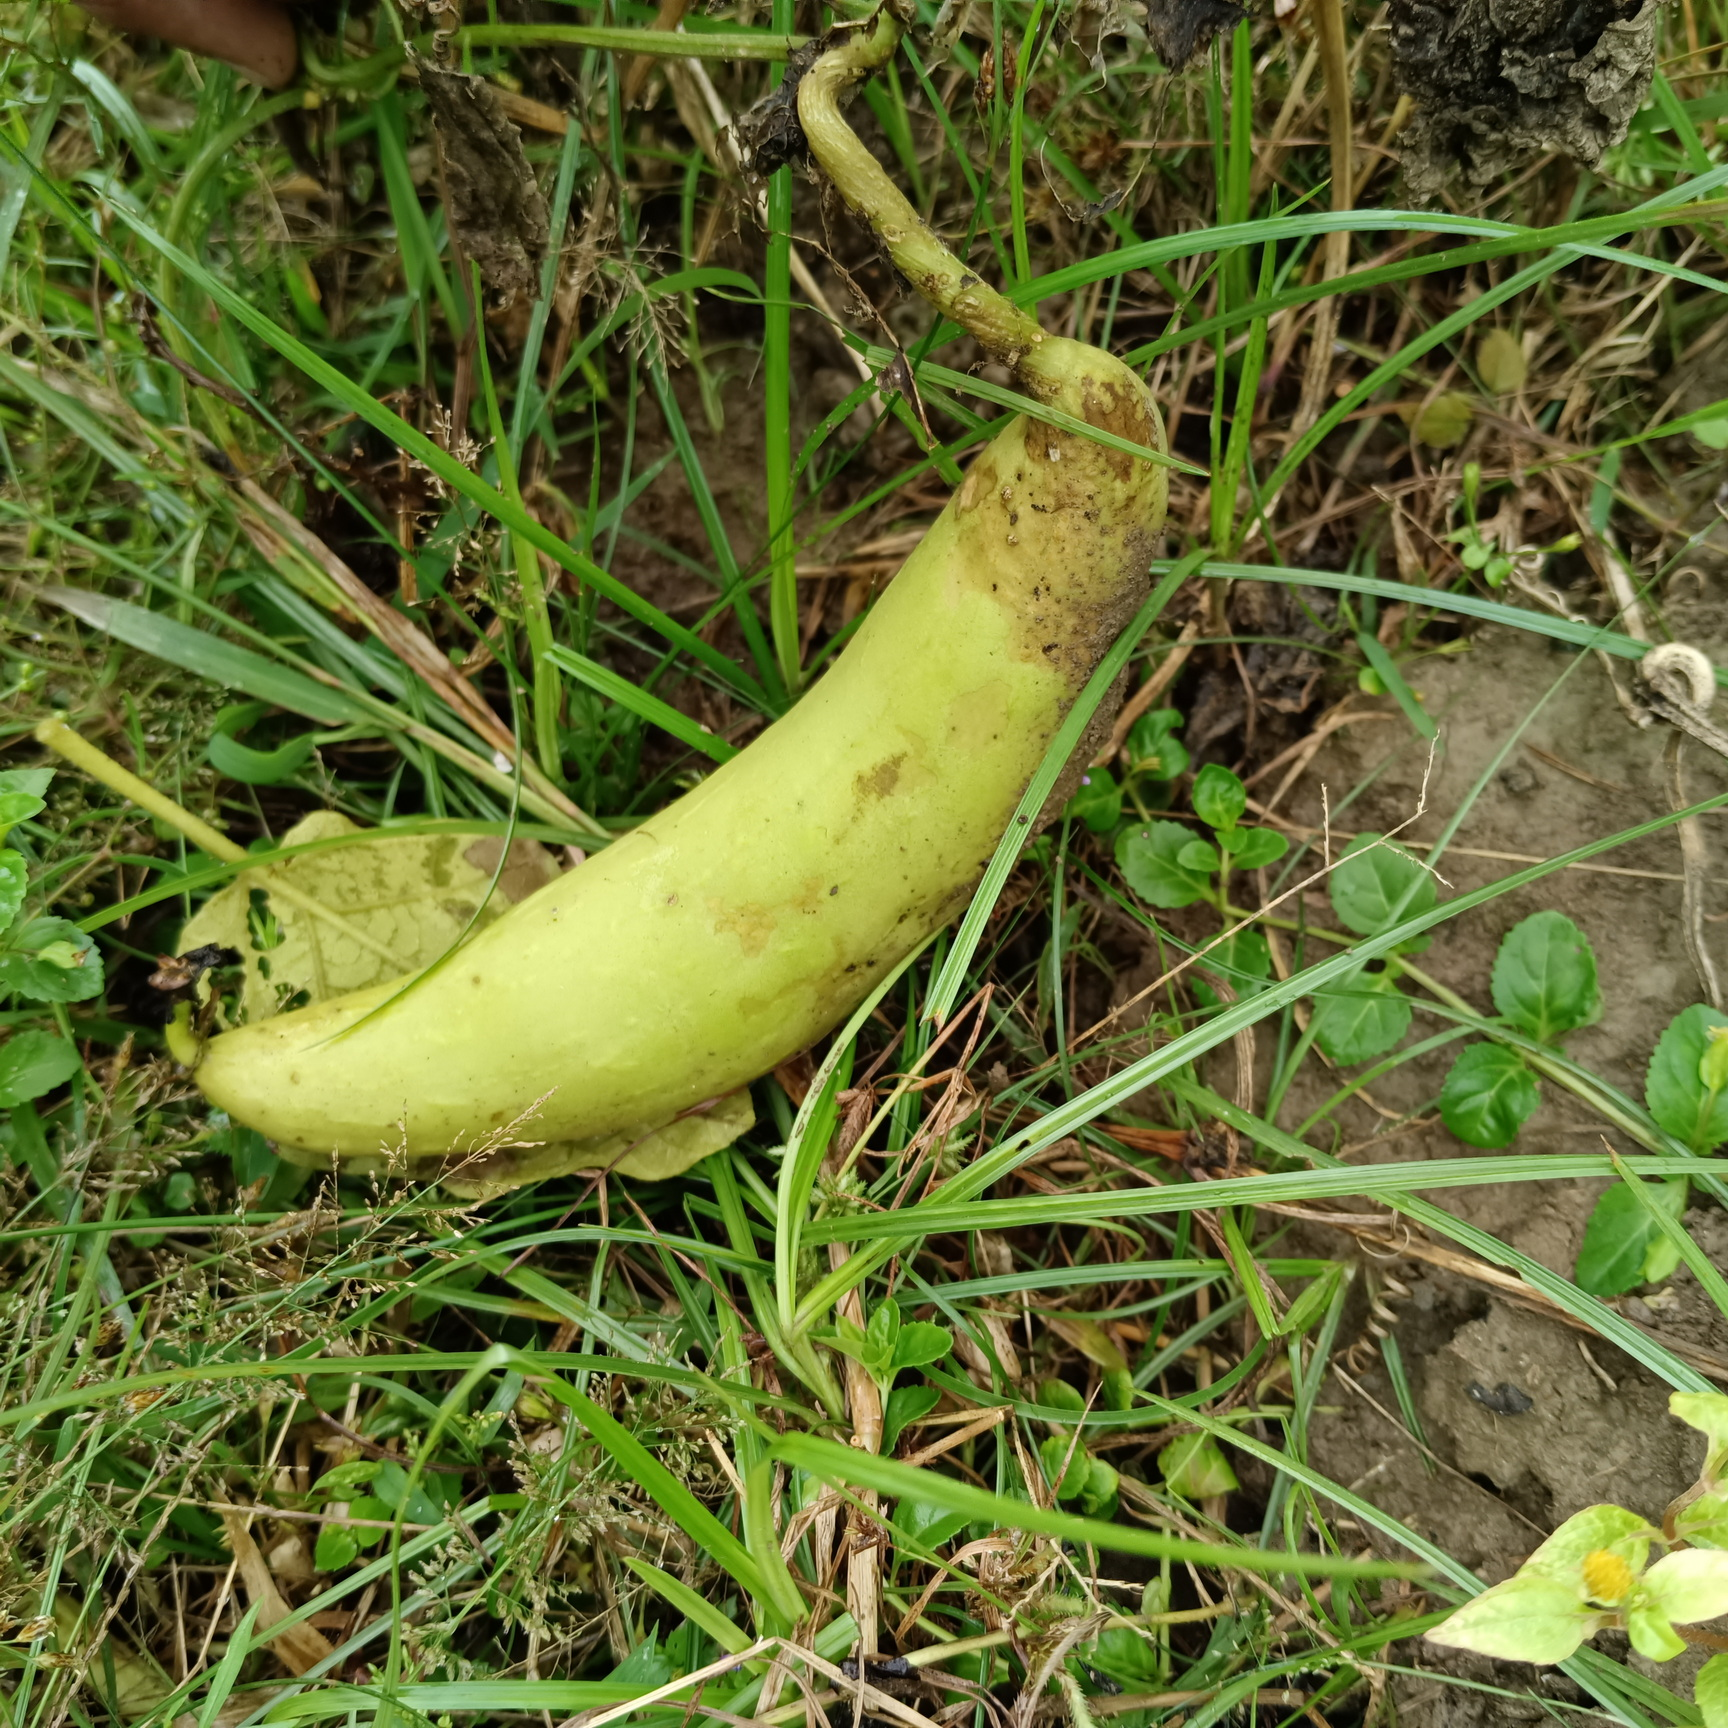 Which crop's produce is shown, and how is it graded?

luffa, faulty
